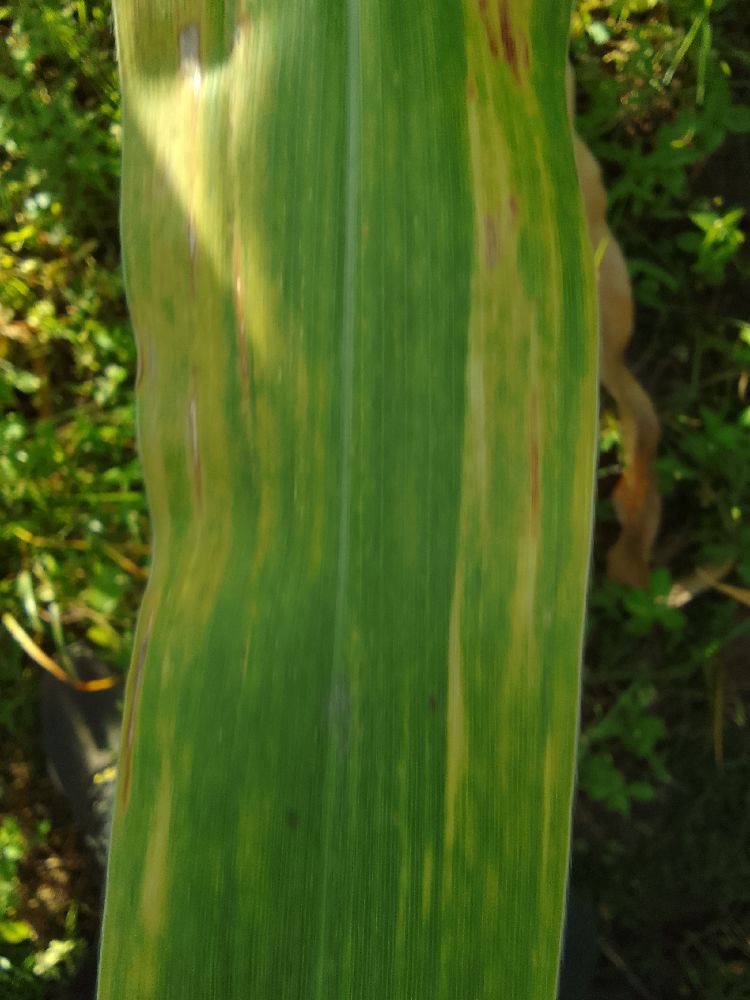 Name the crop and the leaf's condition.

maize, maize lethal necrosis
